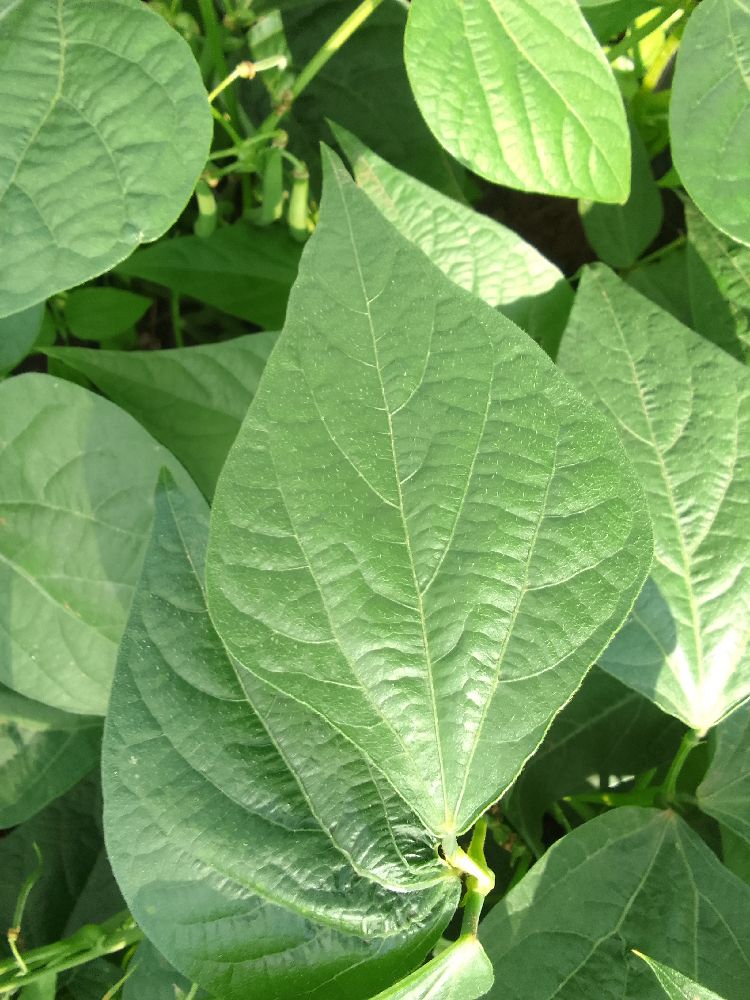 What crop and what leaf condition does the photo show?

common bean, healthy
